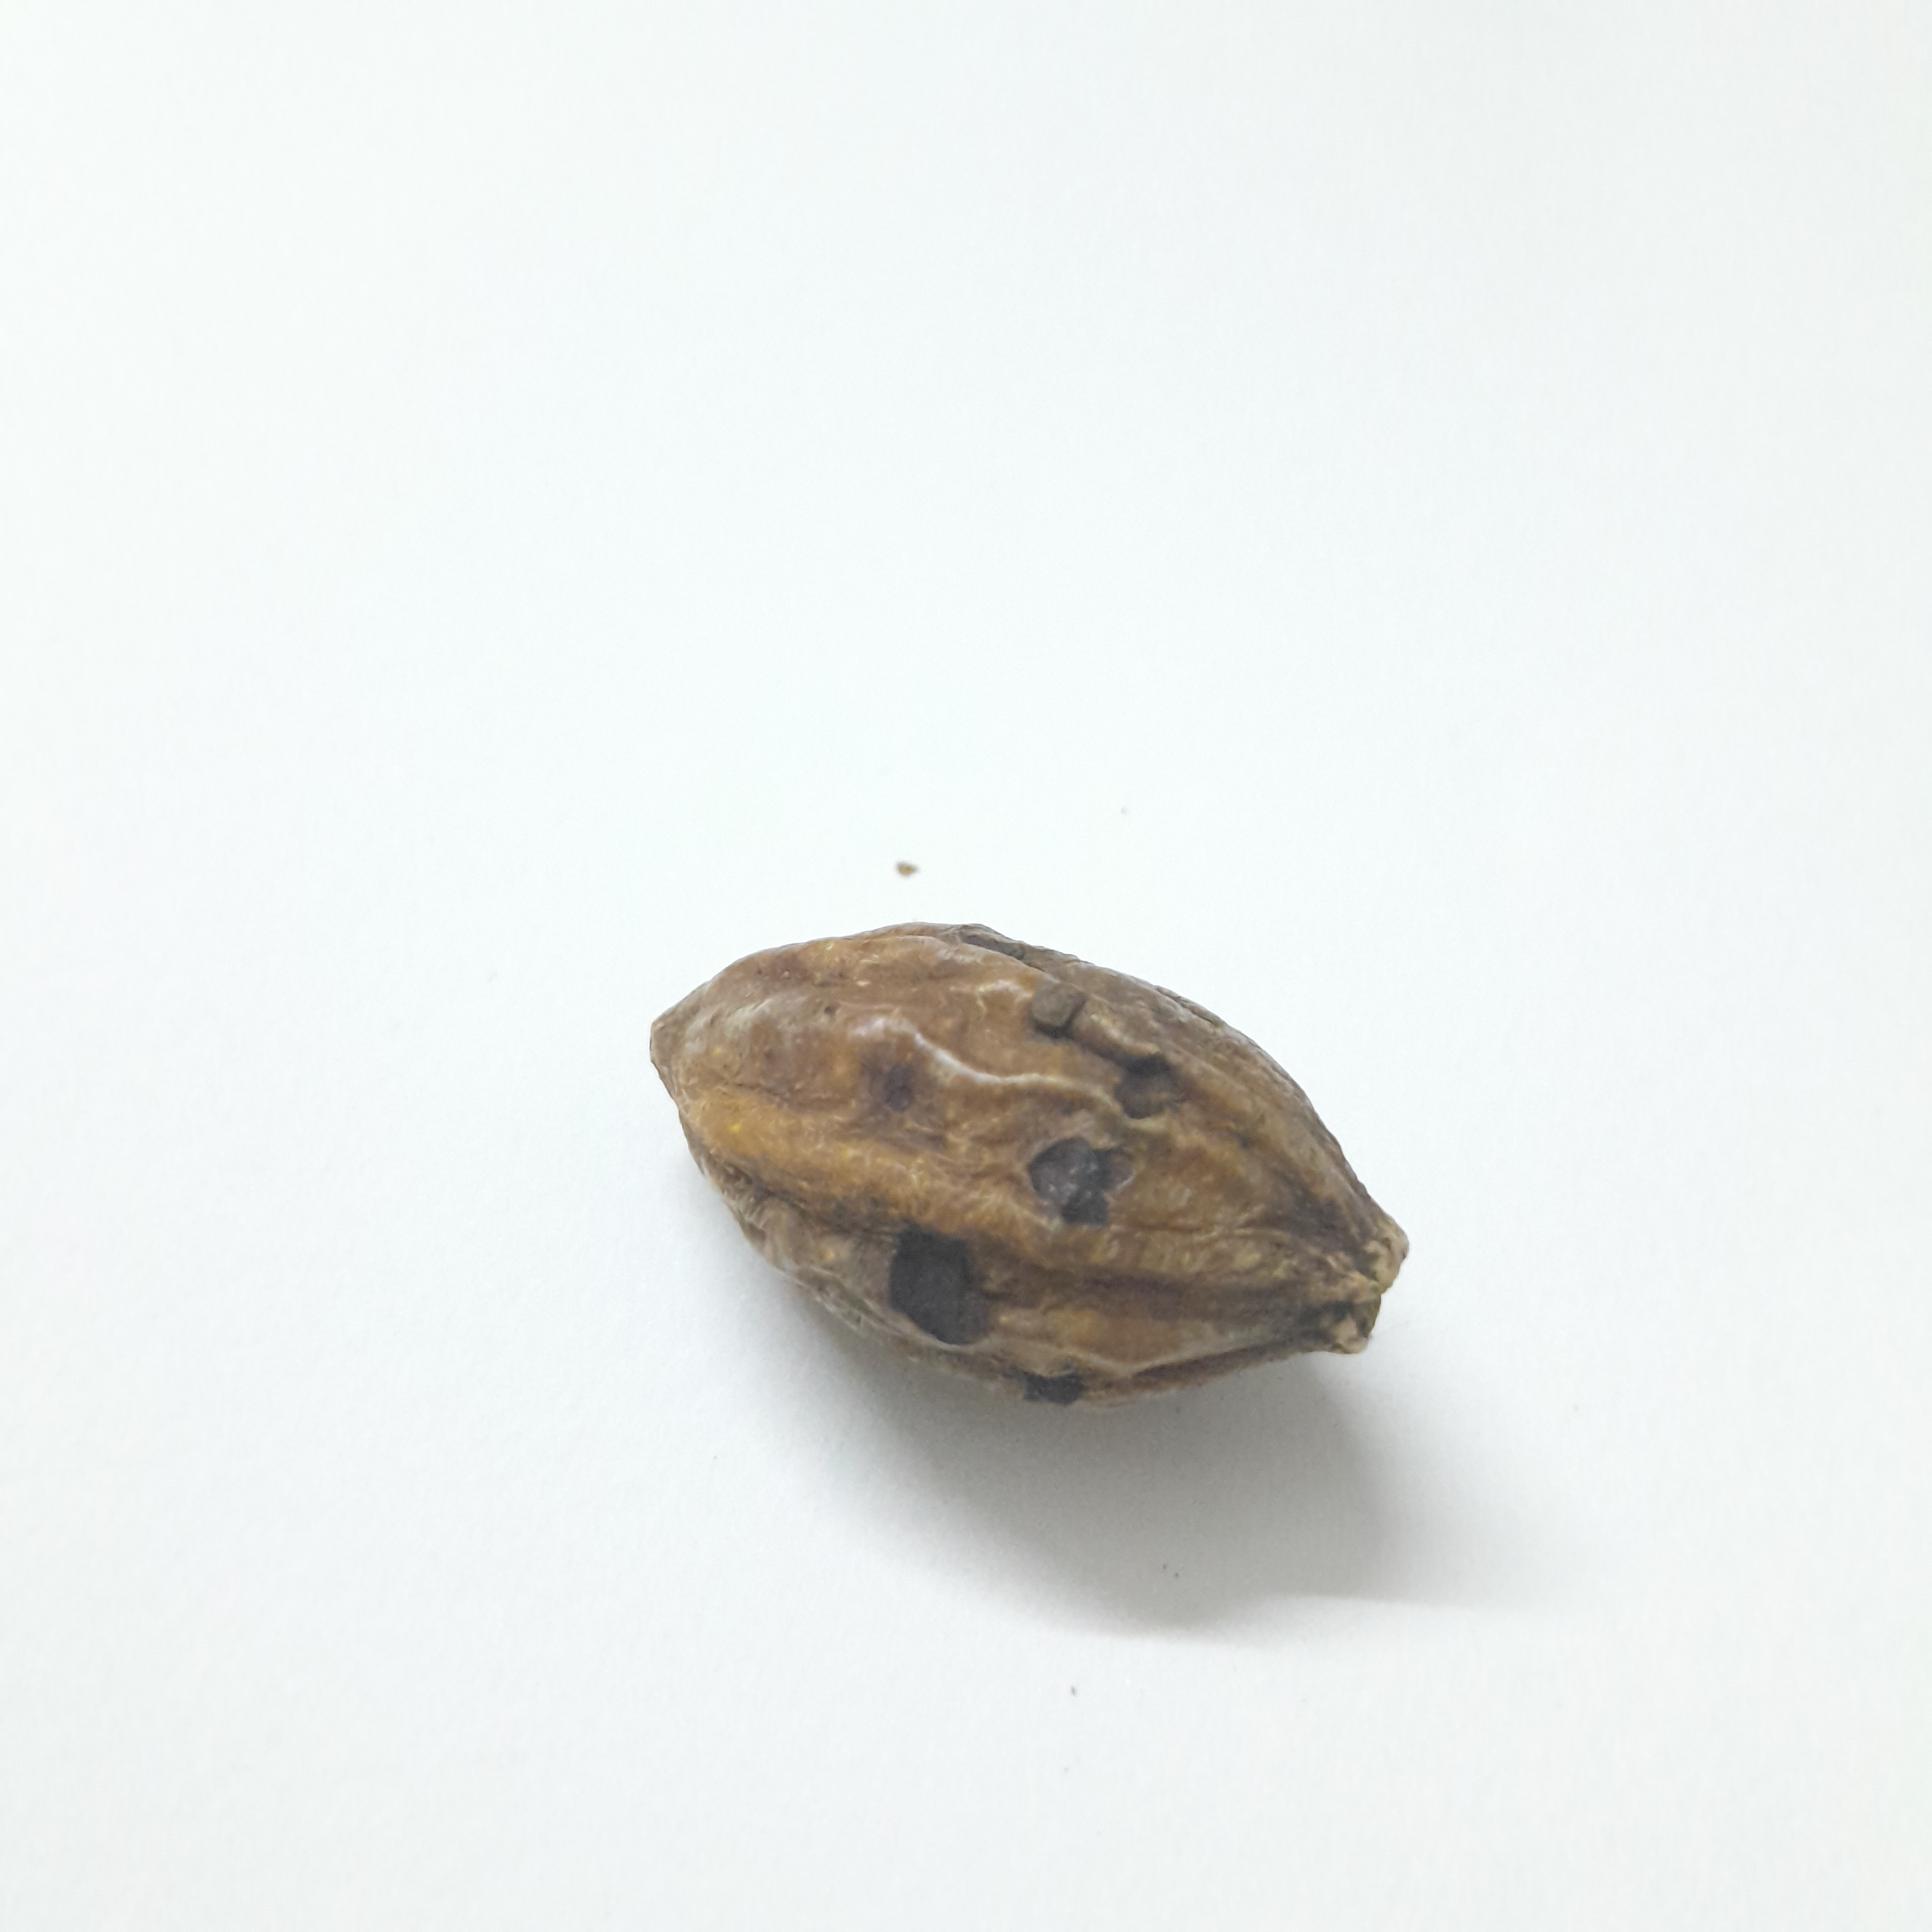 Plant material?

hirdaa
